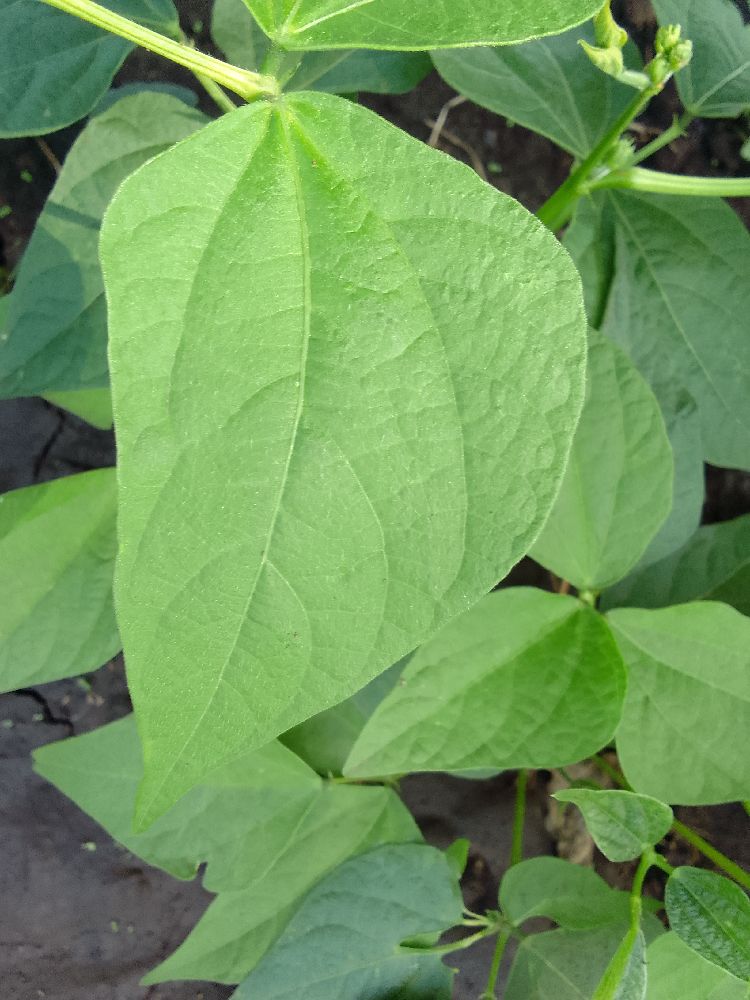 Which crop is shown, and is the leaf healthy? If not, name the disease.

common bean, healthy
